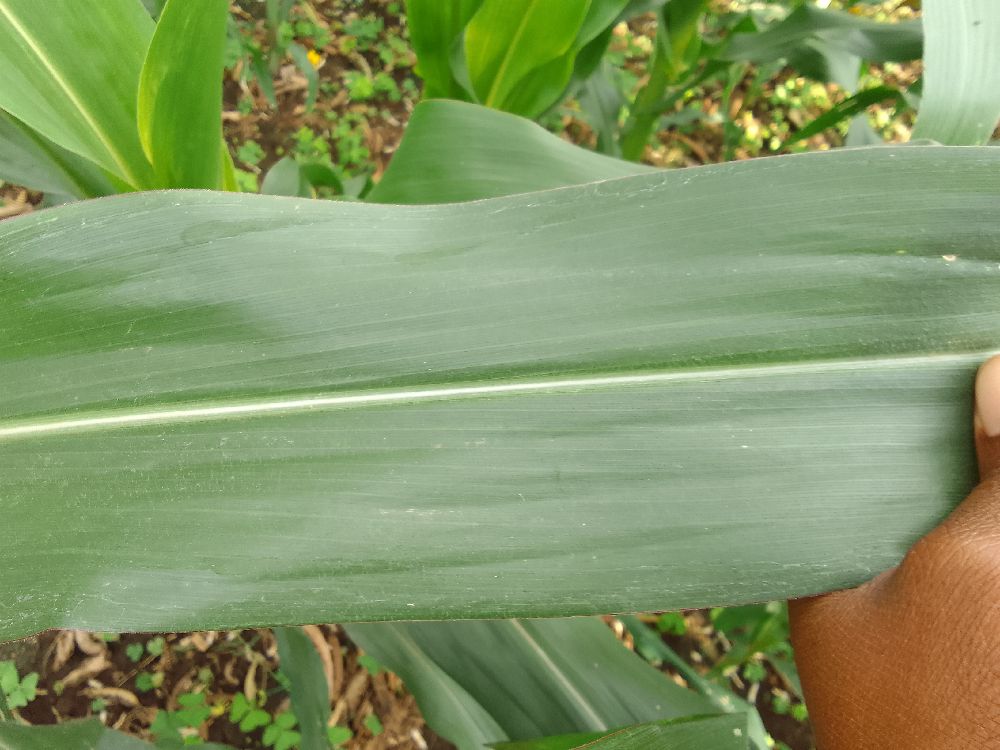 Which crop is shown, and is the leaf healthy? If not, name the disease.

maize, healthy
